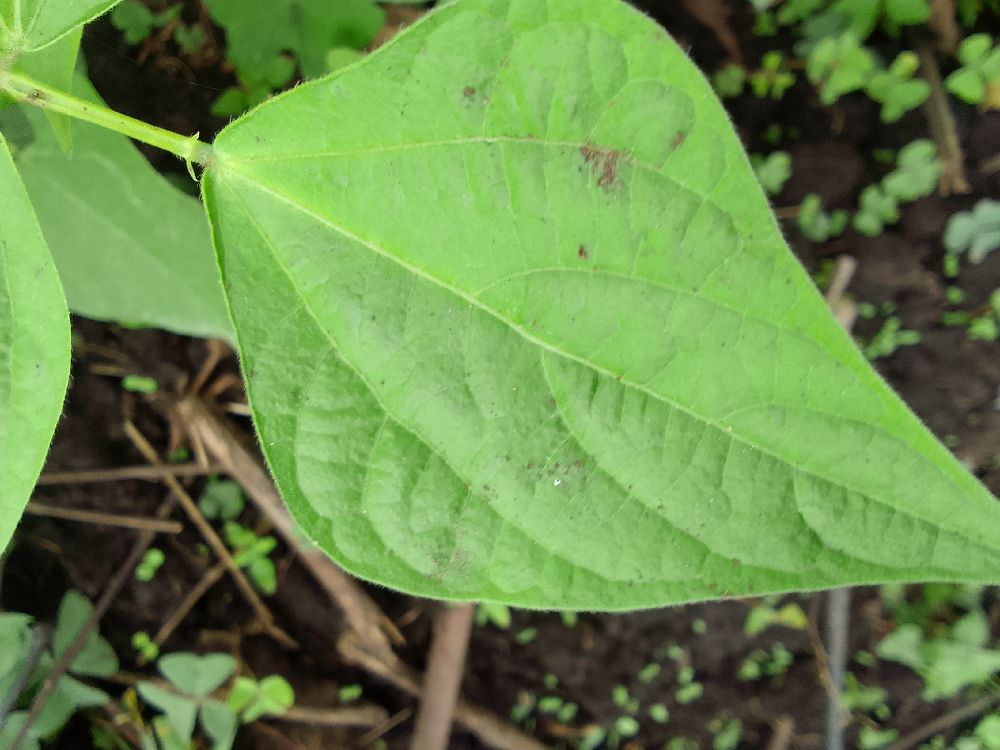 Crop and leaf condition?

common bean, healthy
